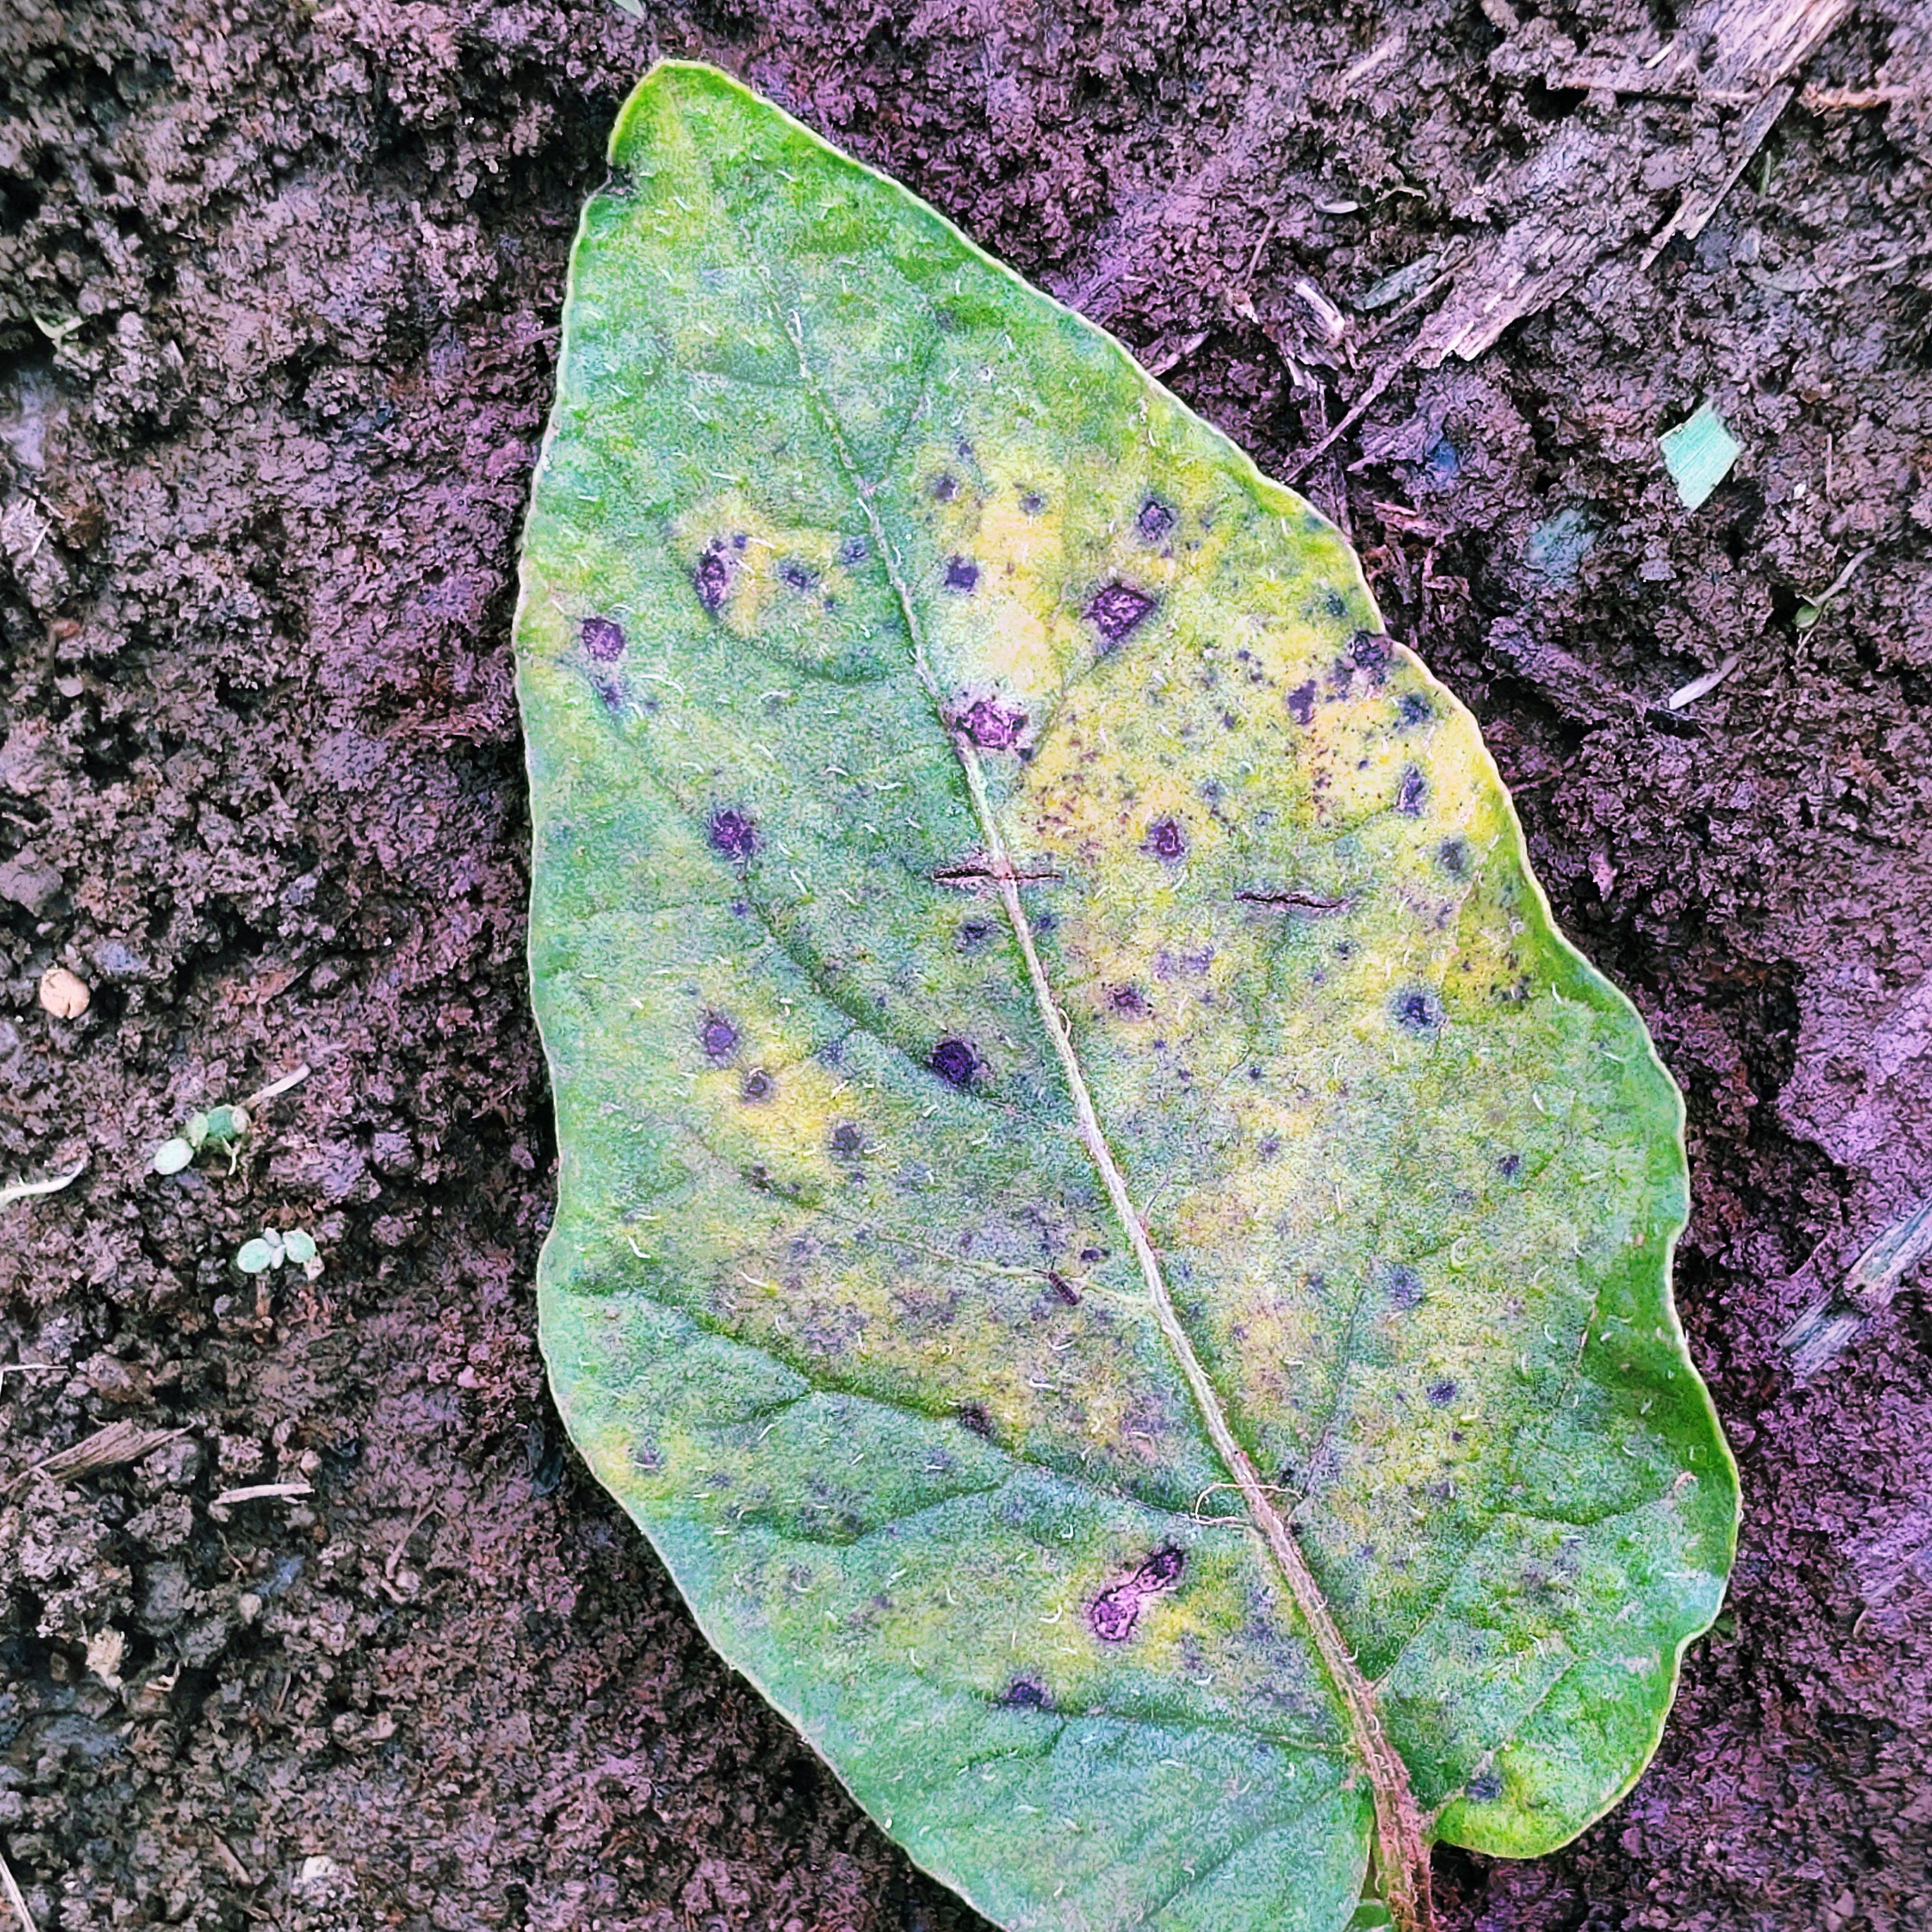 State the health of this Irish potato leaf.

late blight
